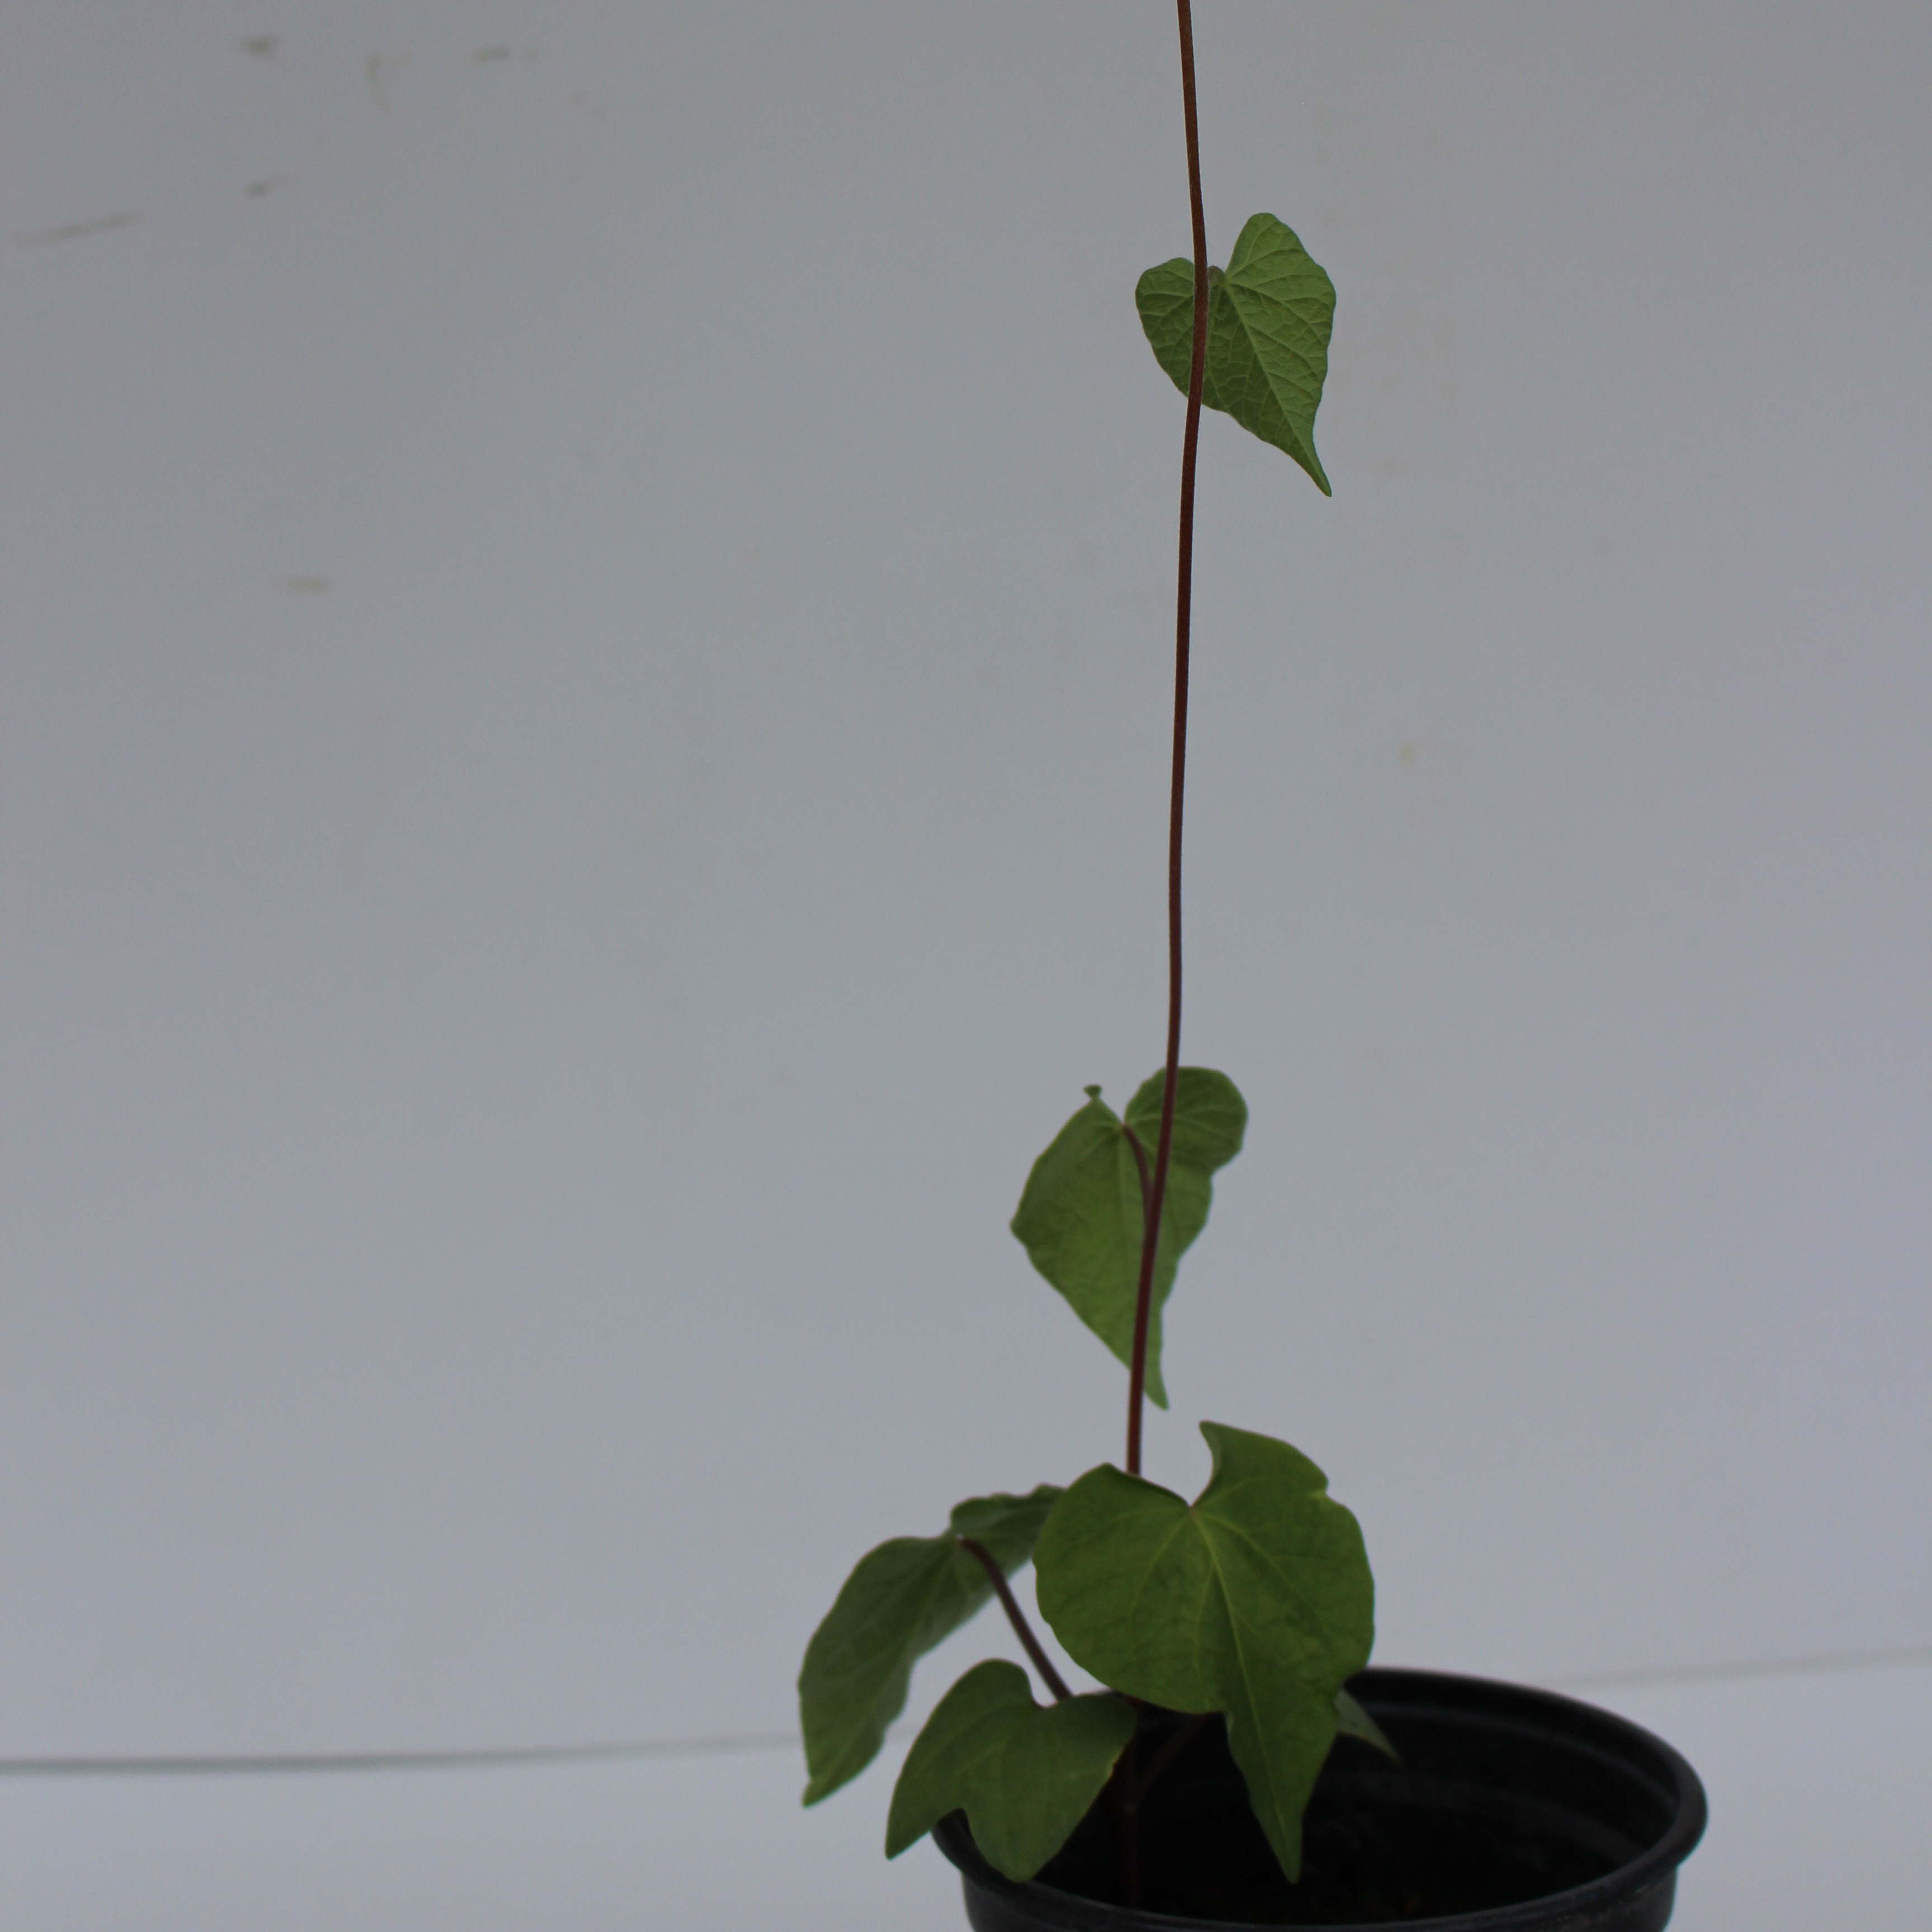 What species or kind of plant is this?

Convolvulus arvensis
